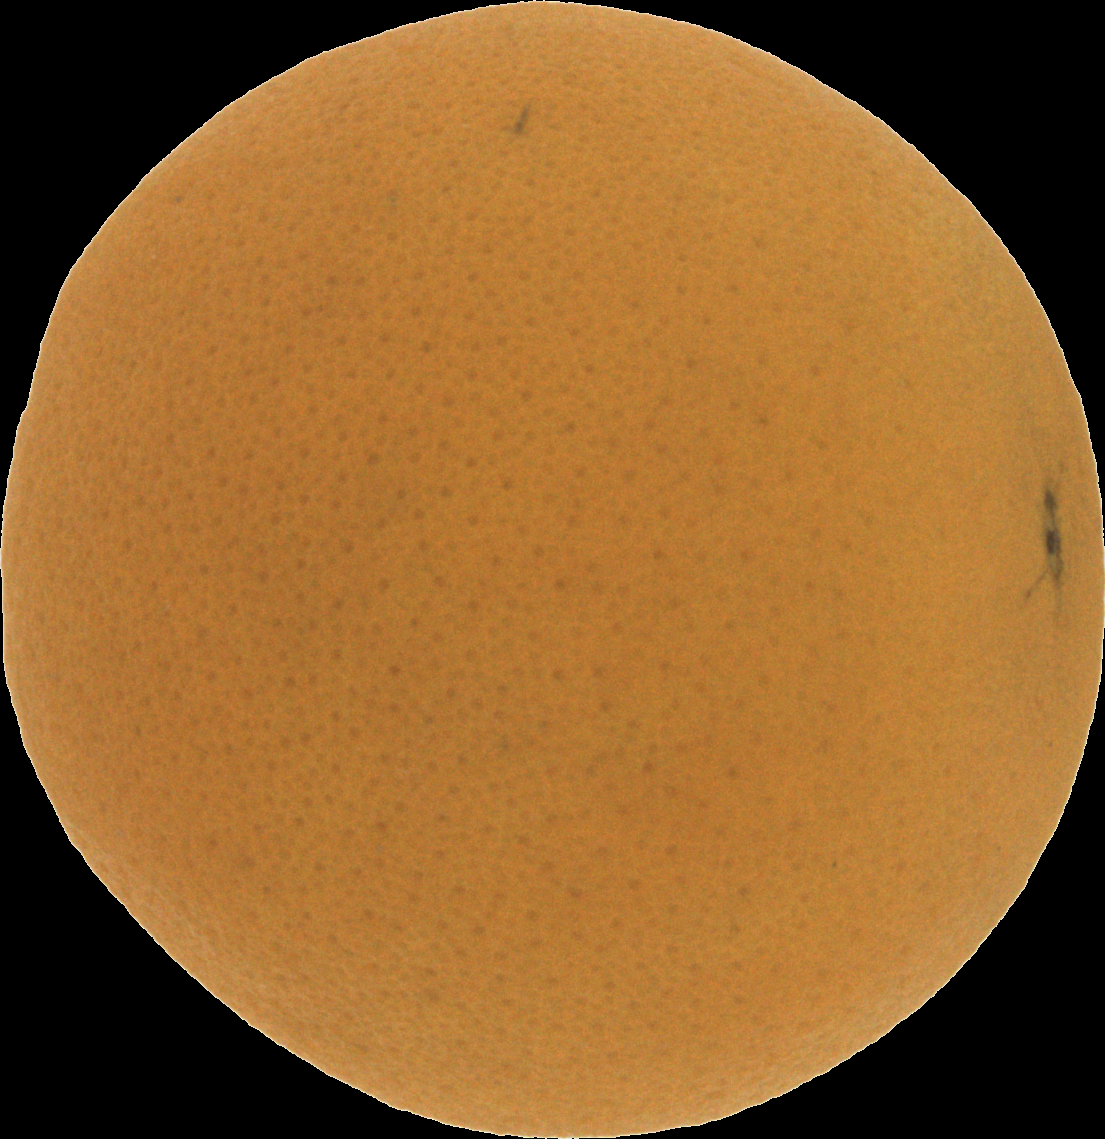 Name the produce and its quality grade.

orange, good
